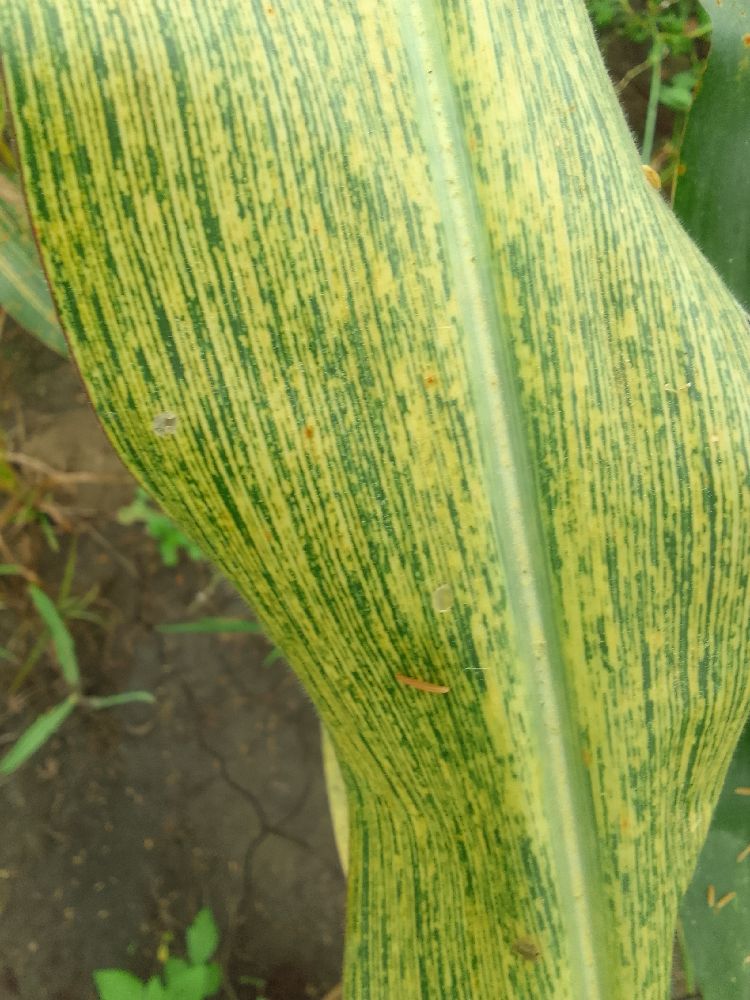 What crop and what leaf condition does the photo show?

maize, maize streak virus
